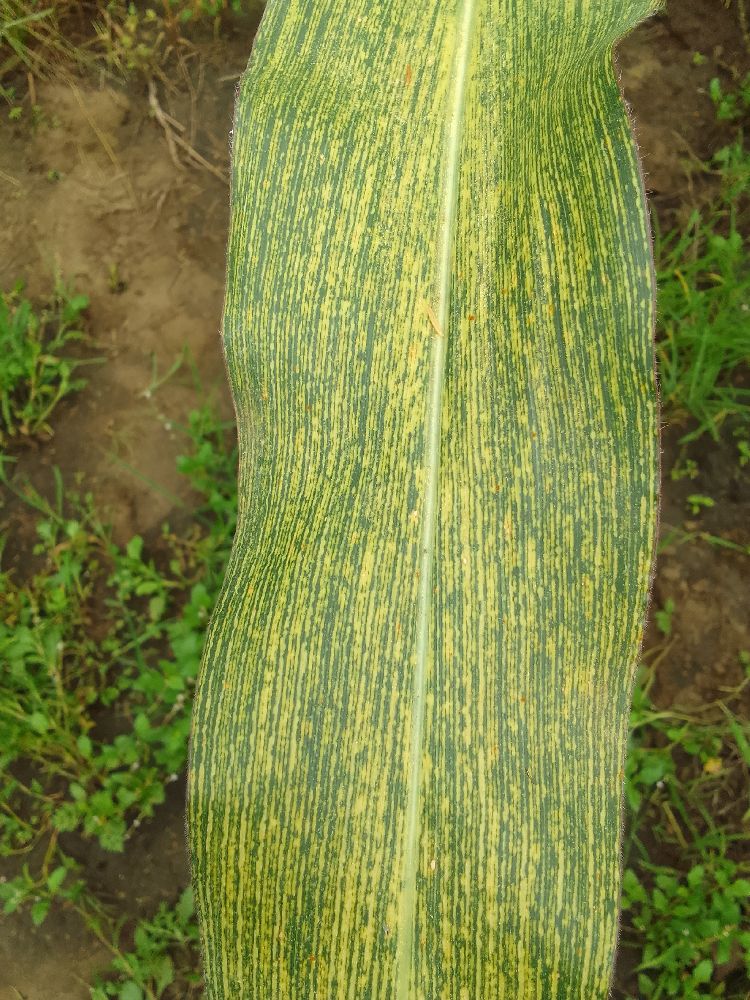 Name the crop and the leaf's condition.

maize, maize streak virus
